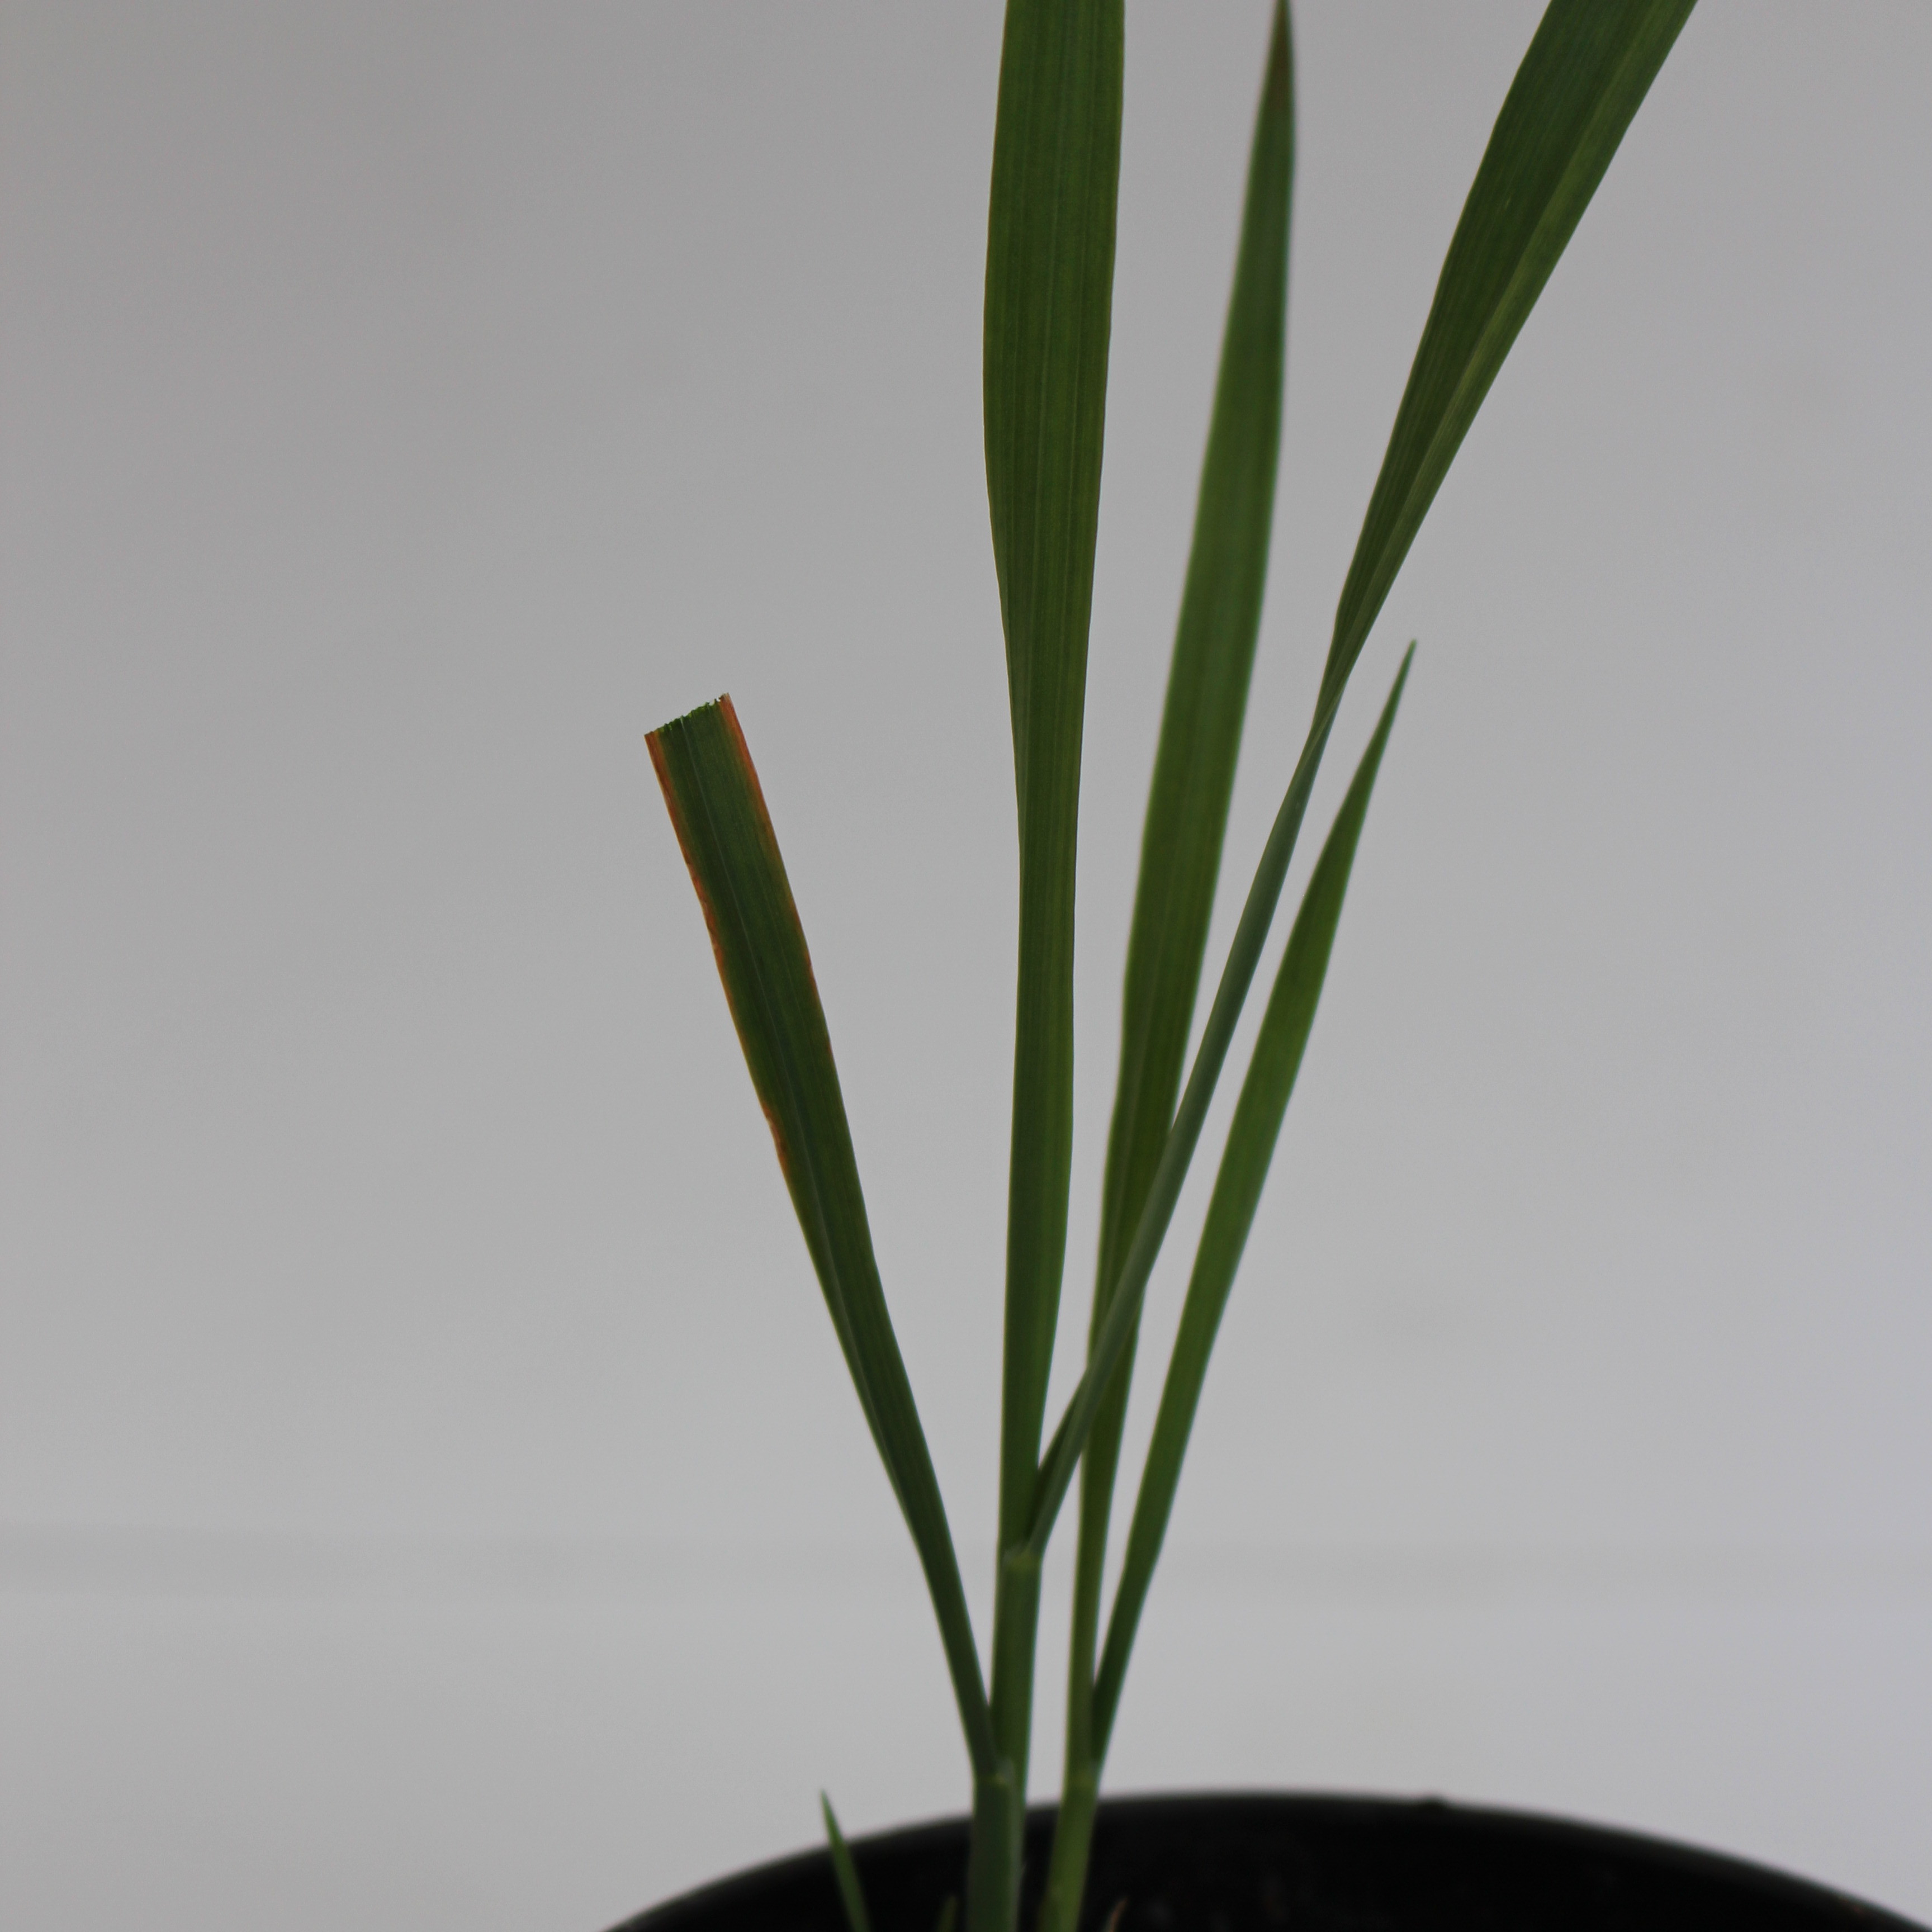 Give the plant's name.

Avena sterilis
